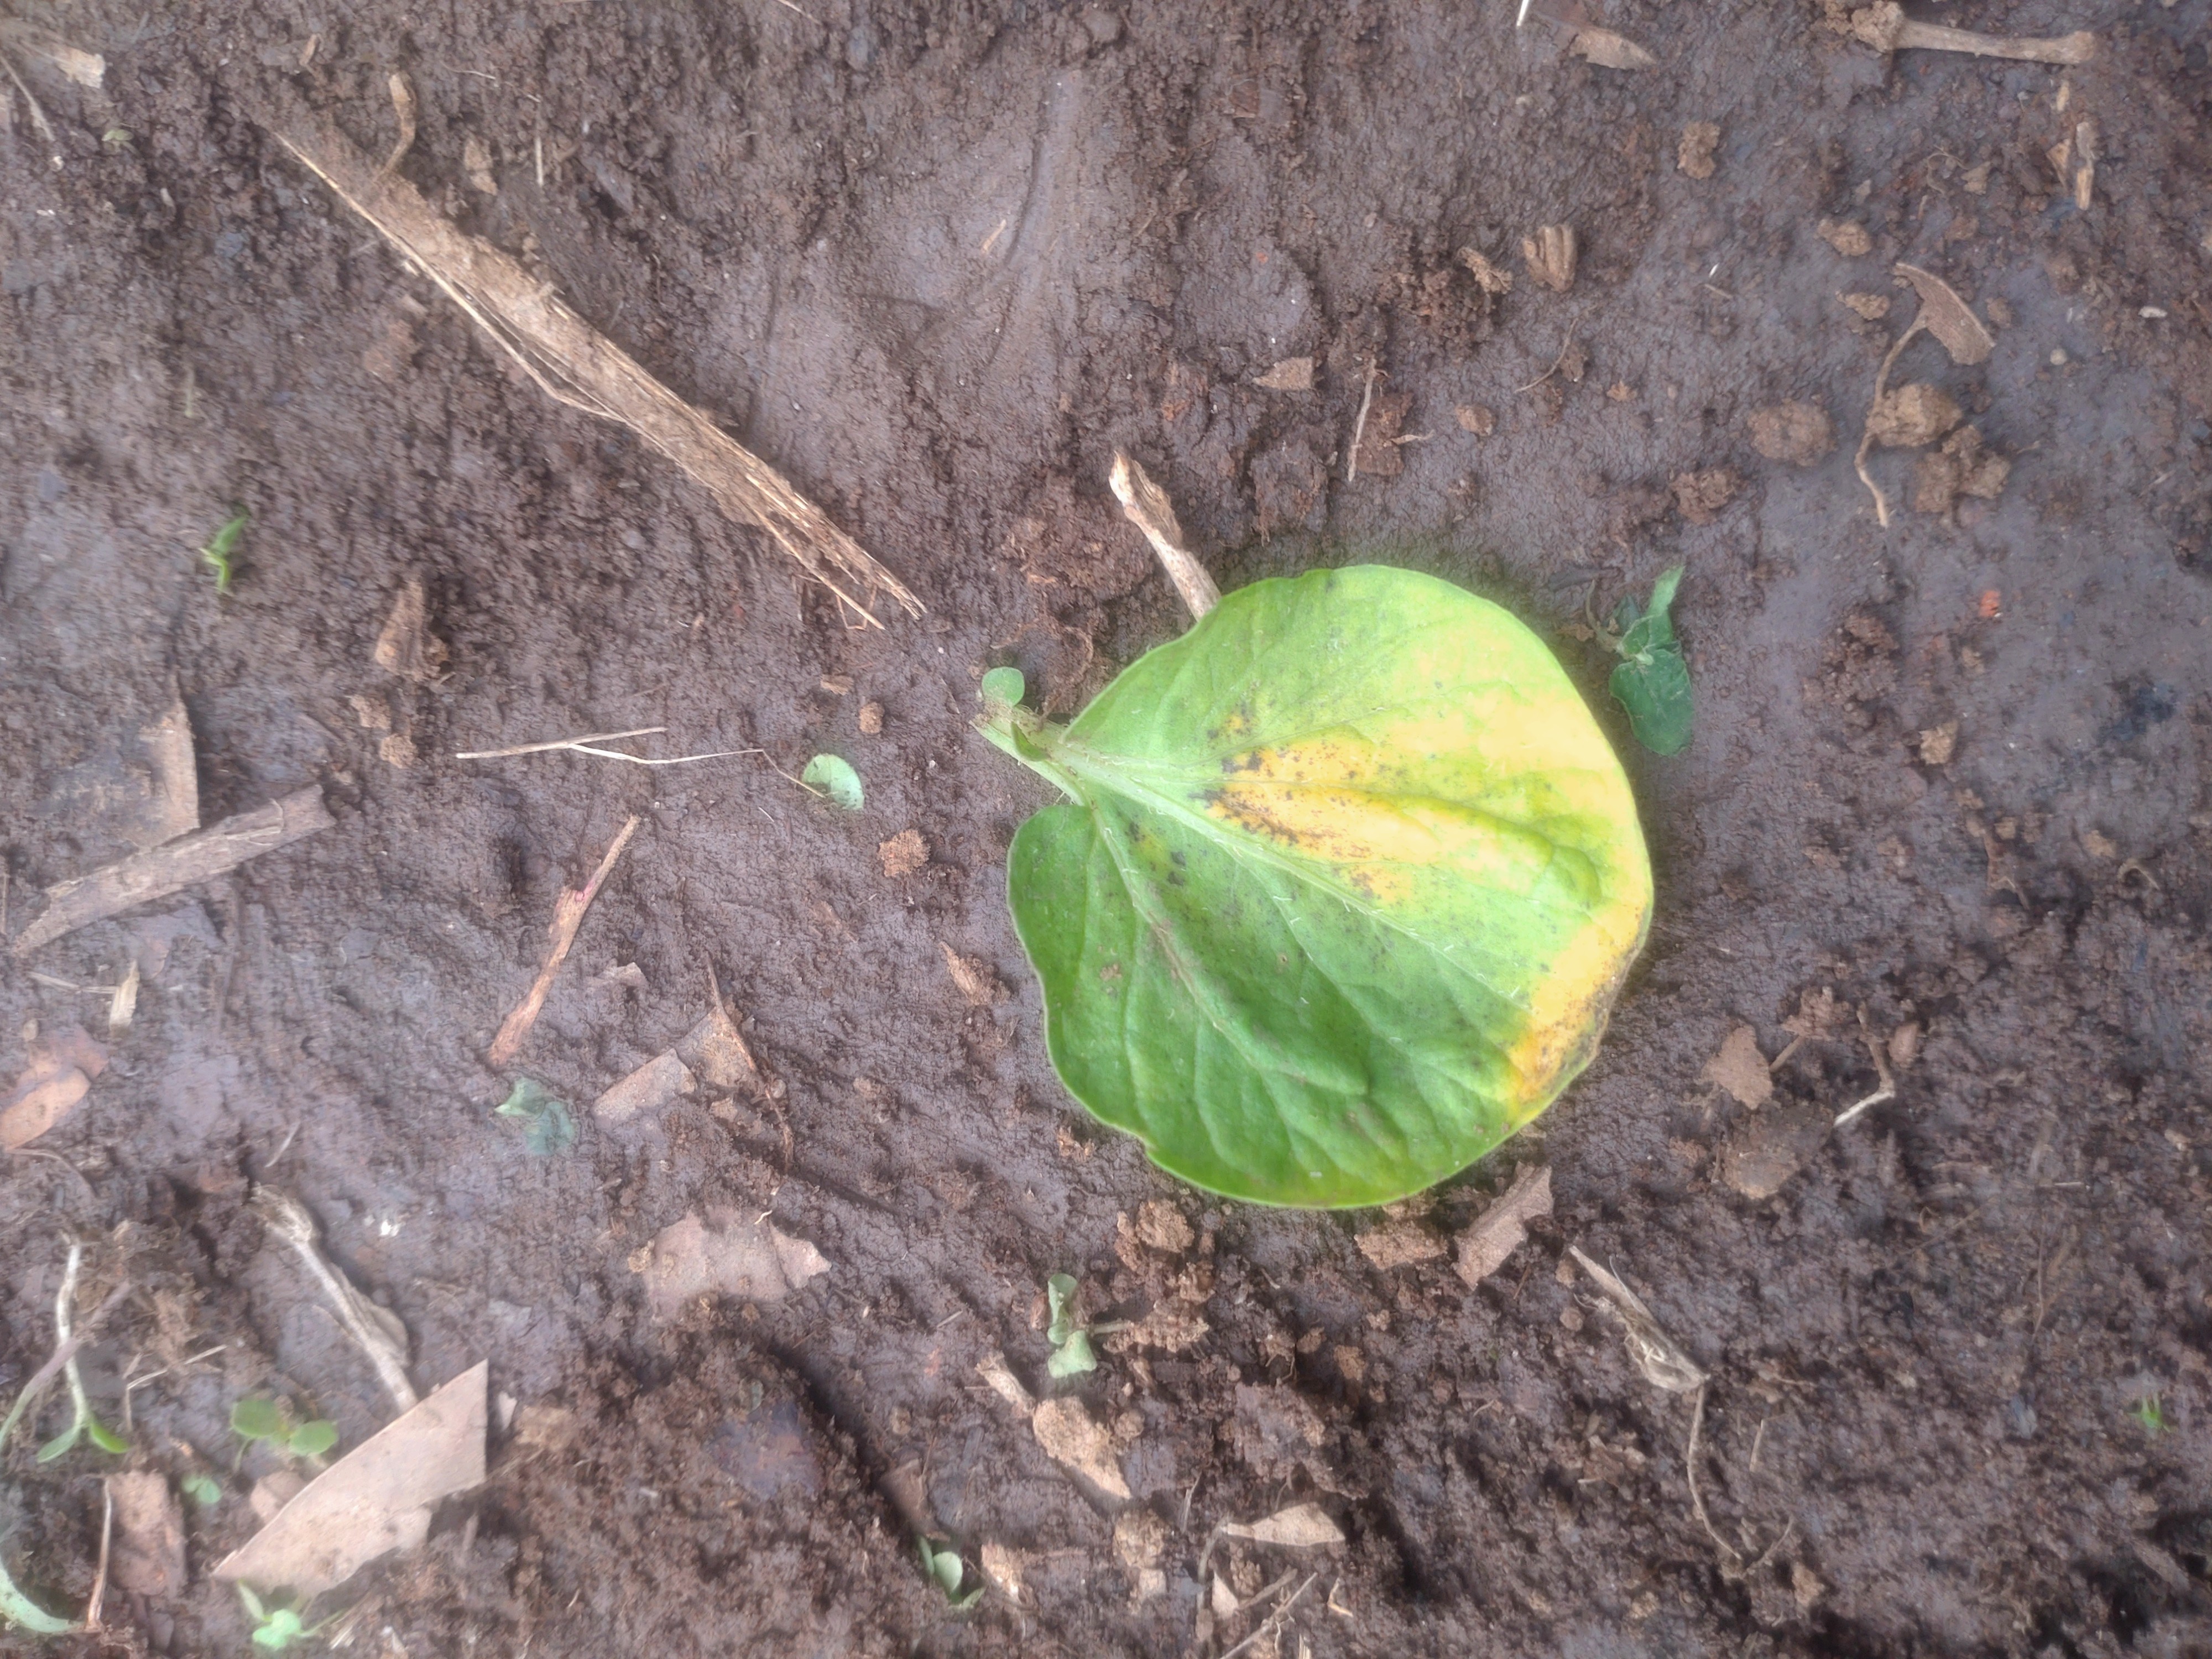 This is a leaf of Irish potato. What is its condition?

late blight
